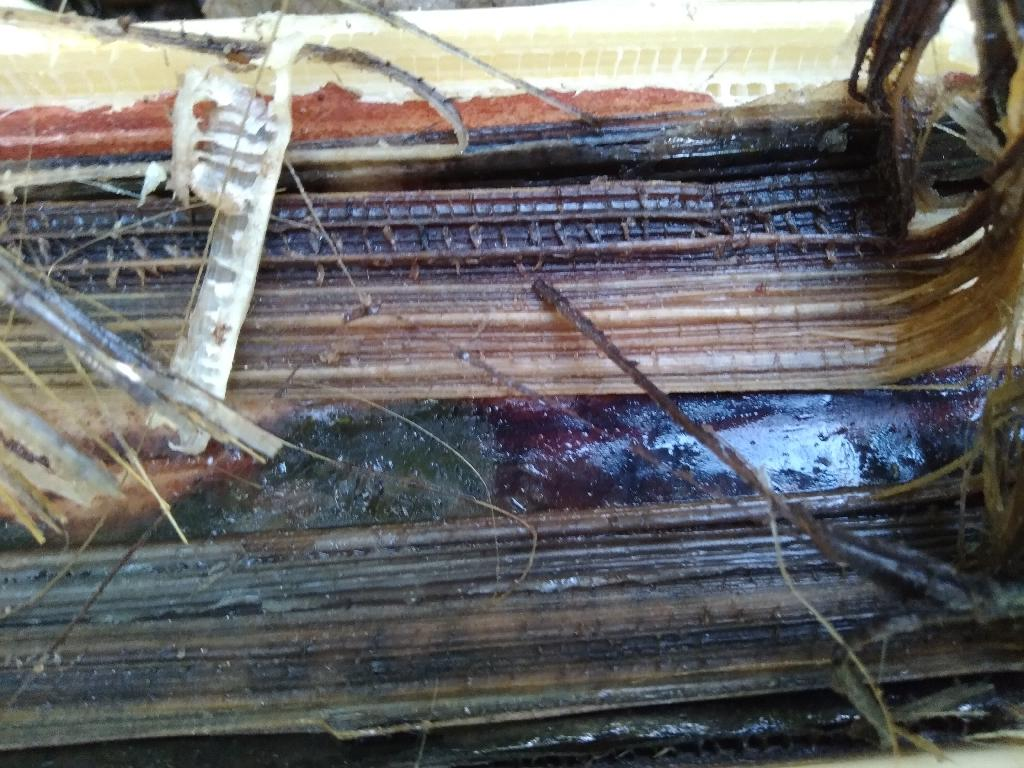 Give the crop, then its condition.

banana, fusarium wilt race 1
